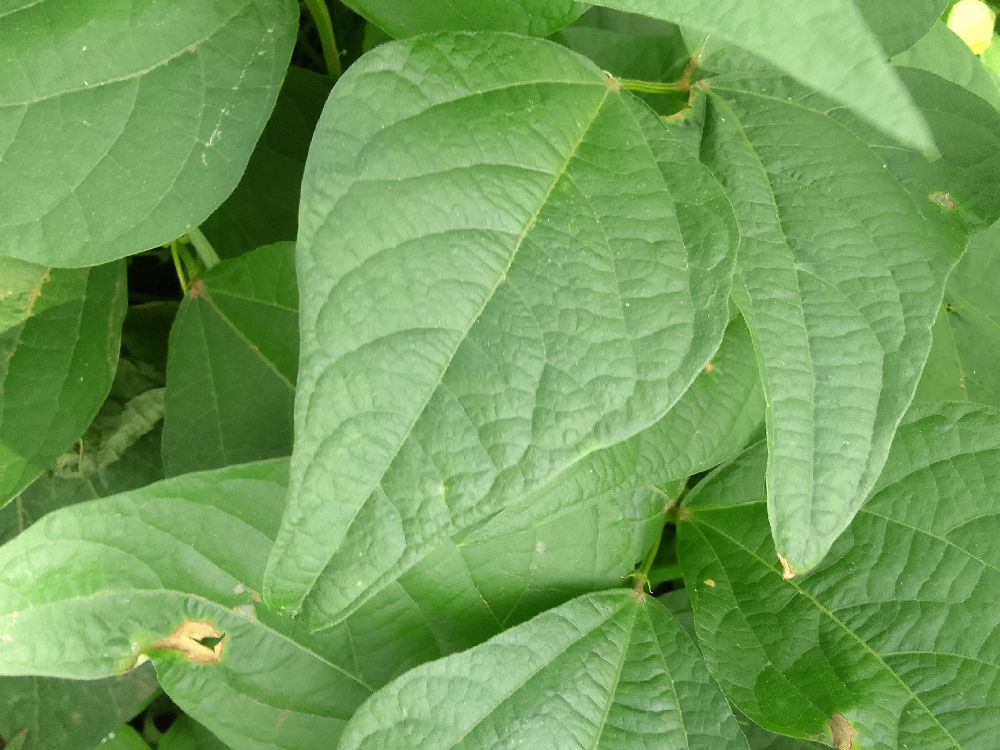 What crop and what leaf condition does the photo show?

common bean, healthy
